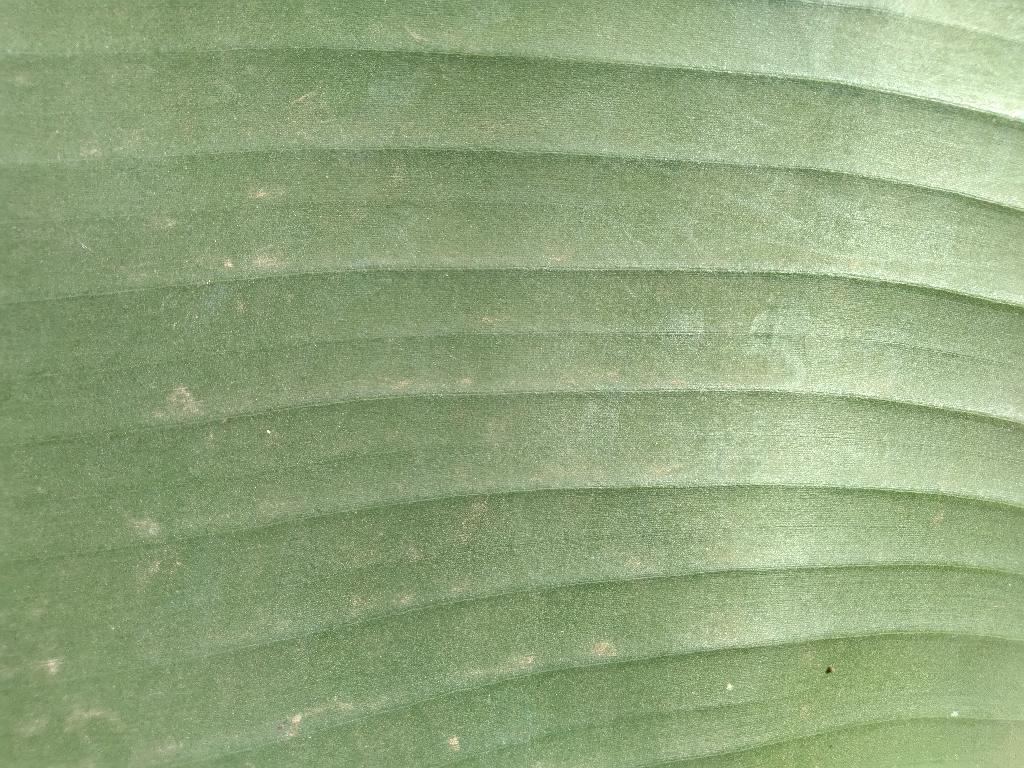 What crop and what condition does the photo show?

banana, healthy
